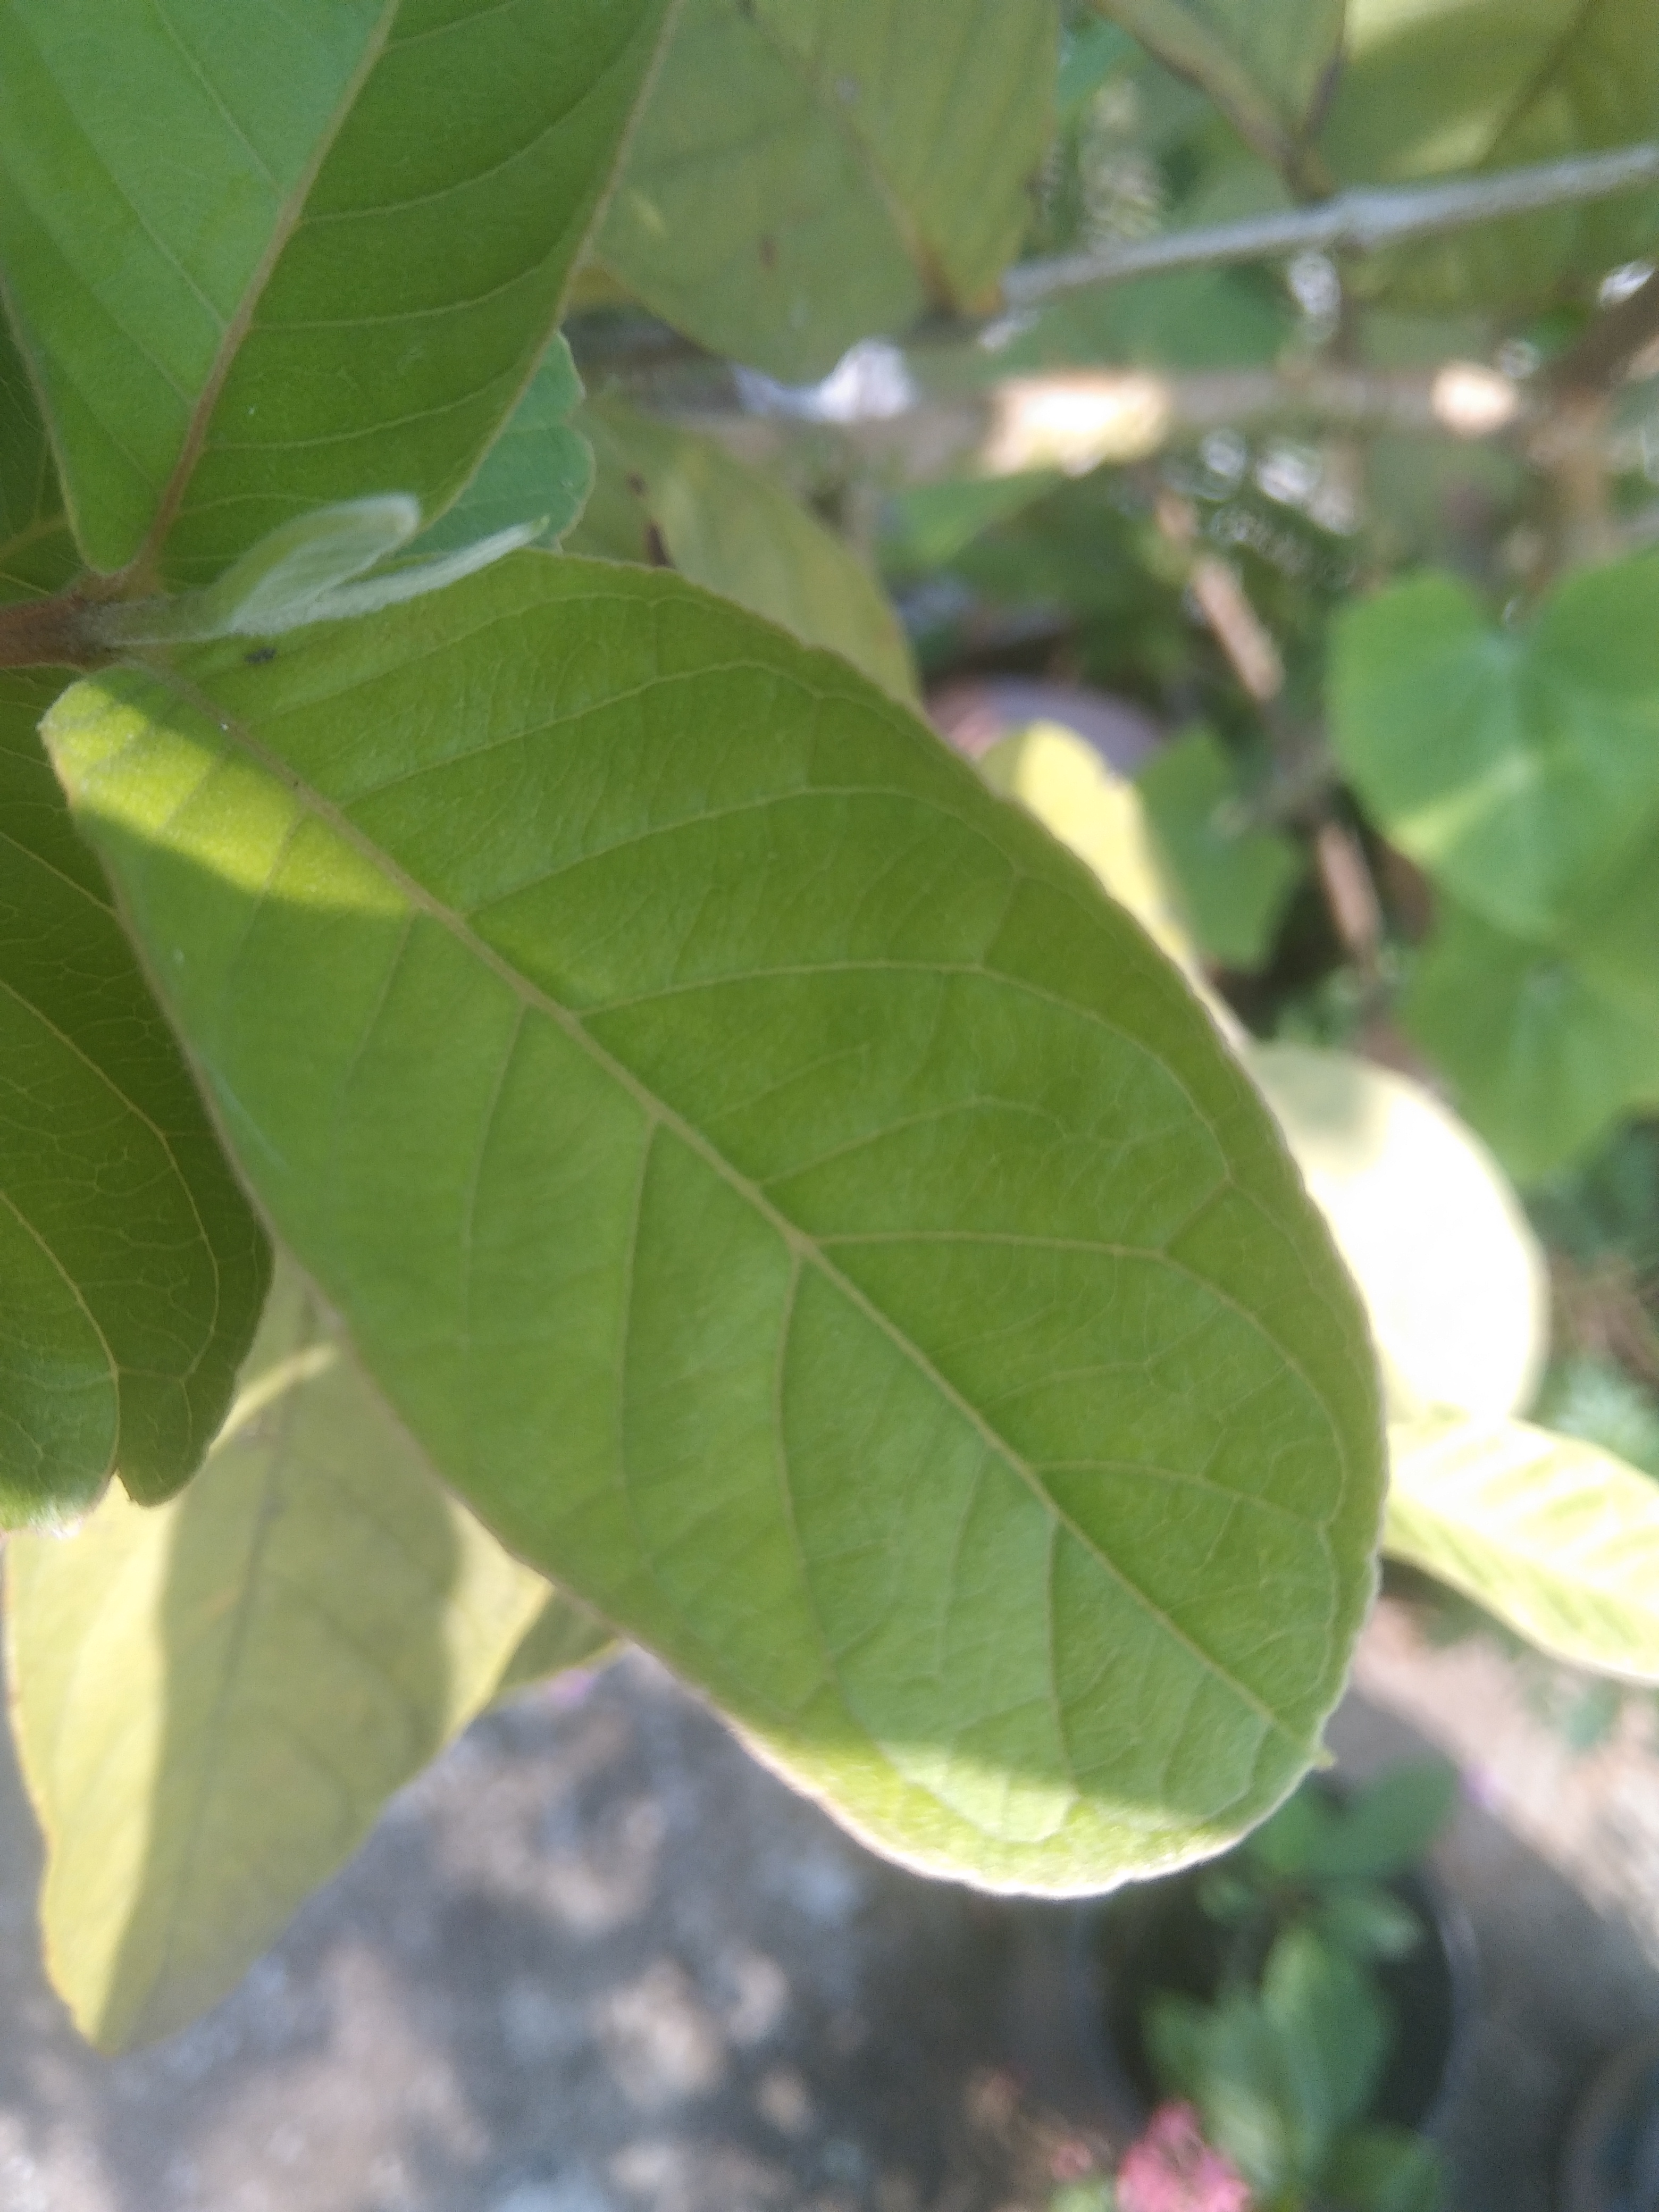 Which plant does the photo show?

guava
